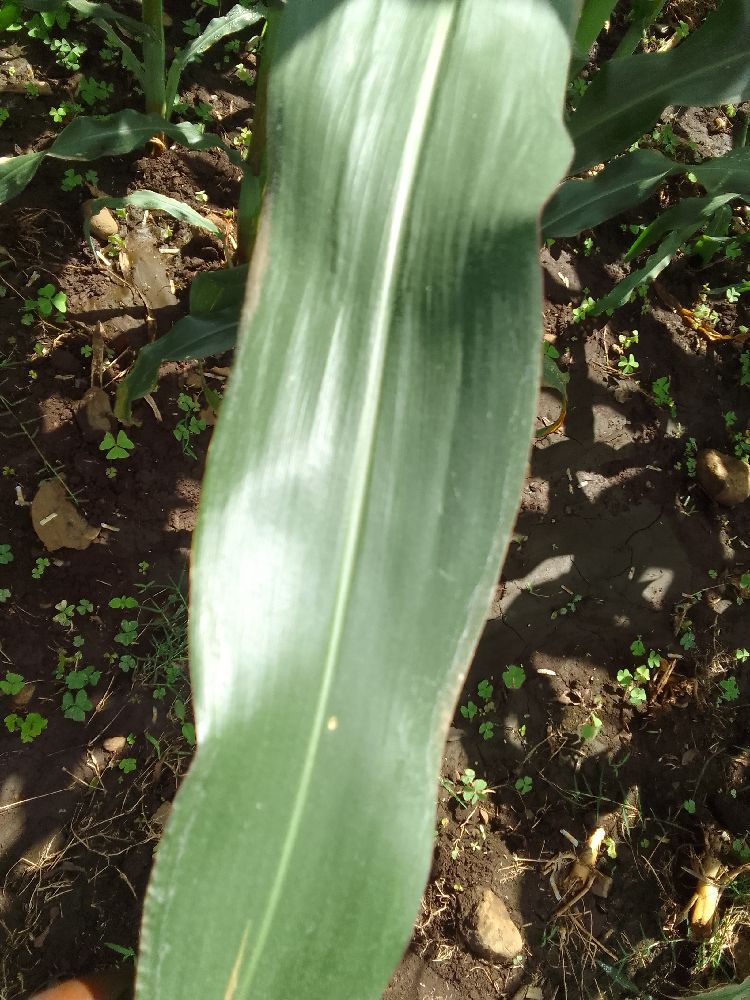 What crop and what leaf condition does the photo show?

maize, healthy
